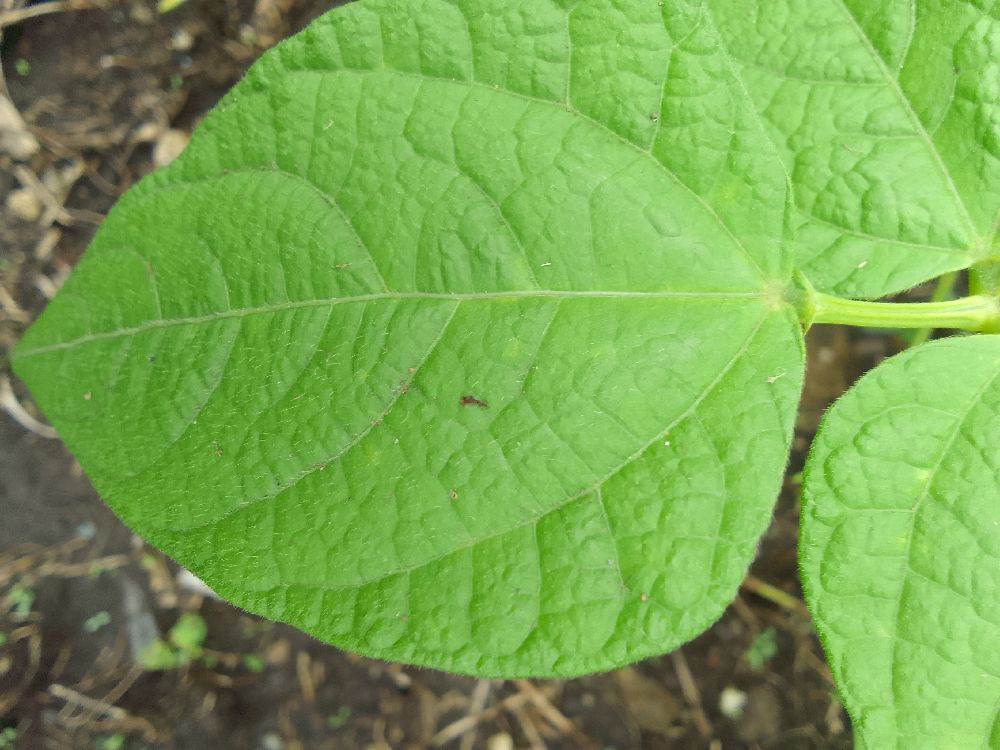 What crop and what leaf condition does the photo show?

common bean, healthy
